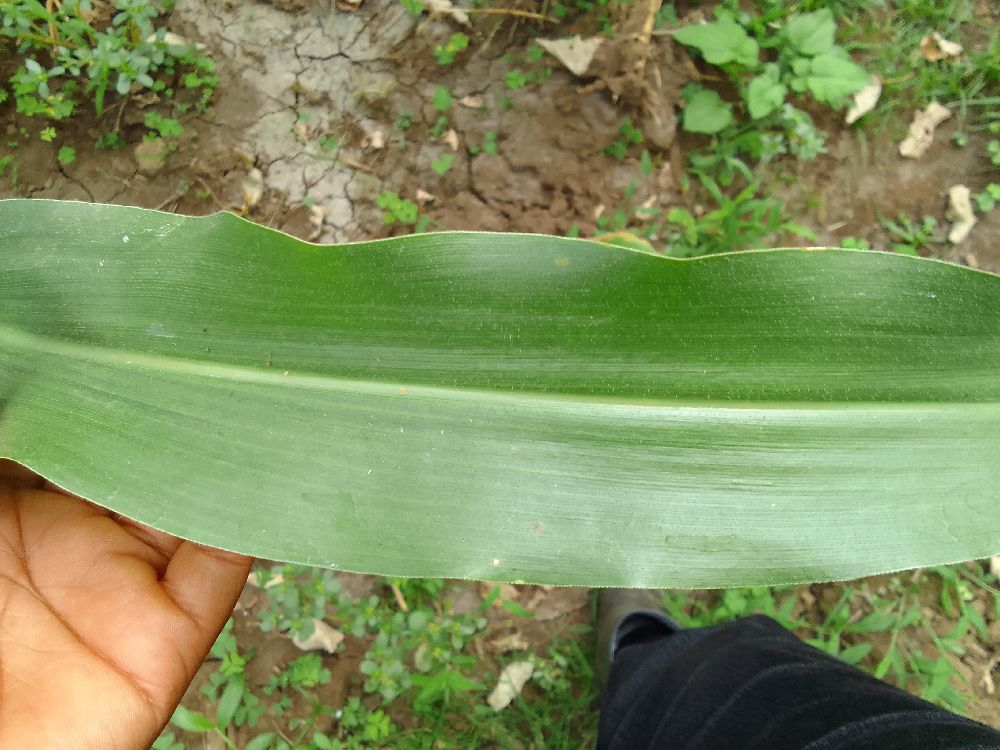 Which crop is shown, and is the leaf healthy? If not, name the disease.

maize, healthy
